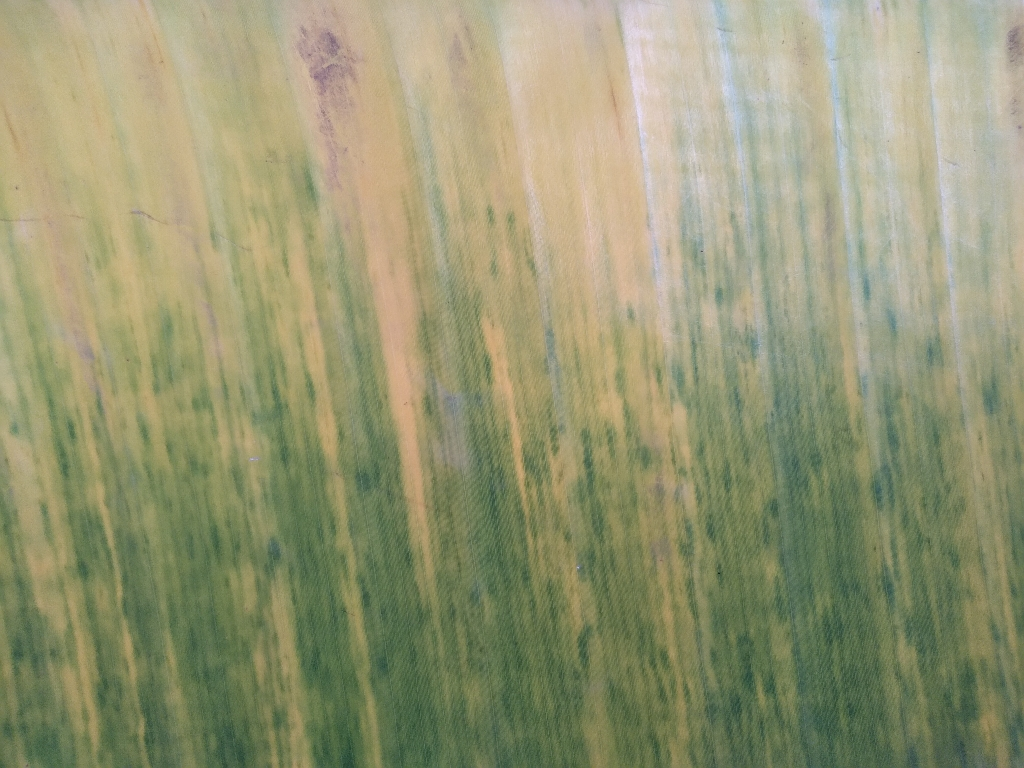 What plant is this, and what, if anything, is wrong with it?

banana, fusarium wilt race 1
